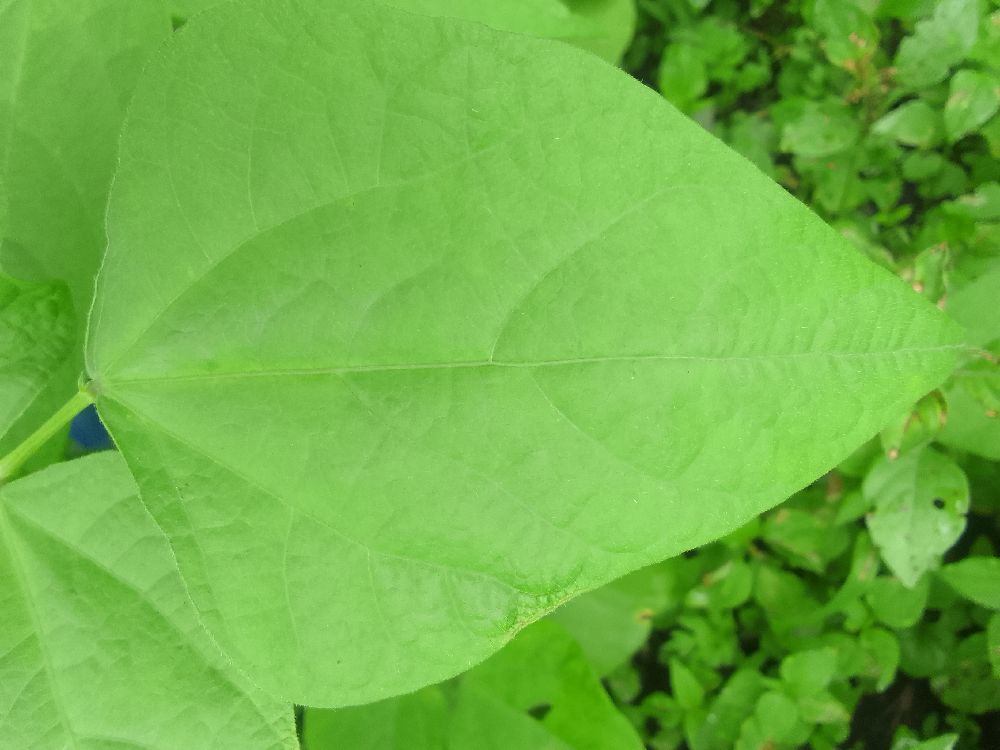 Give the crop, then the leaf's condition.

common bean, healthy
